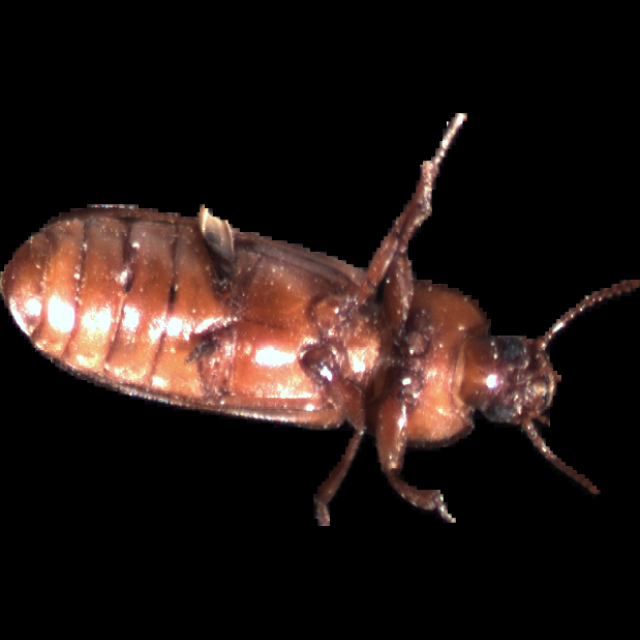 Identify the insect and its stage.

mealworm beetle
